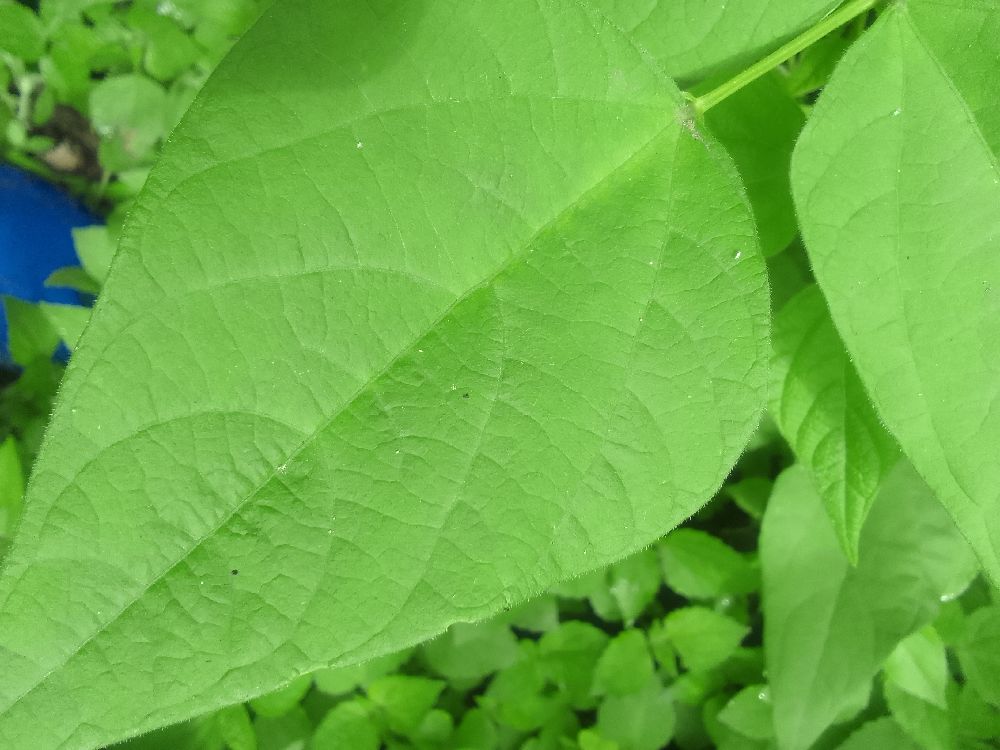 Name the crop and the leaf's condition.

common bean, healthy
